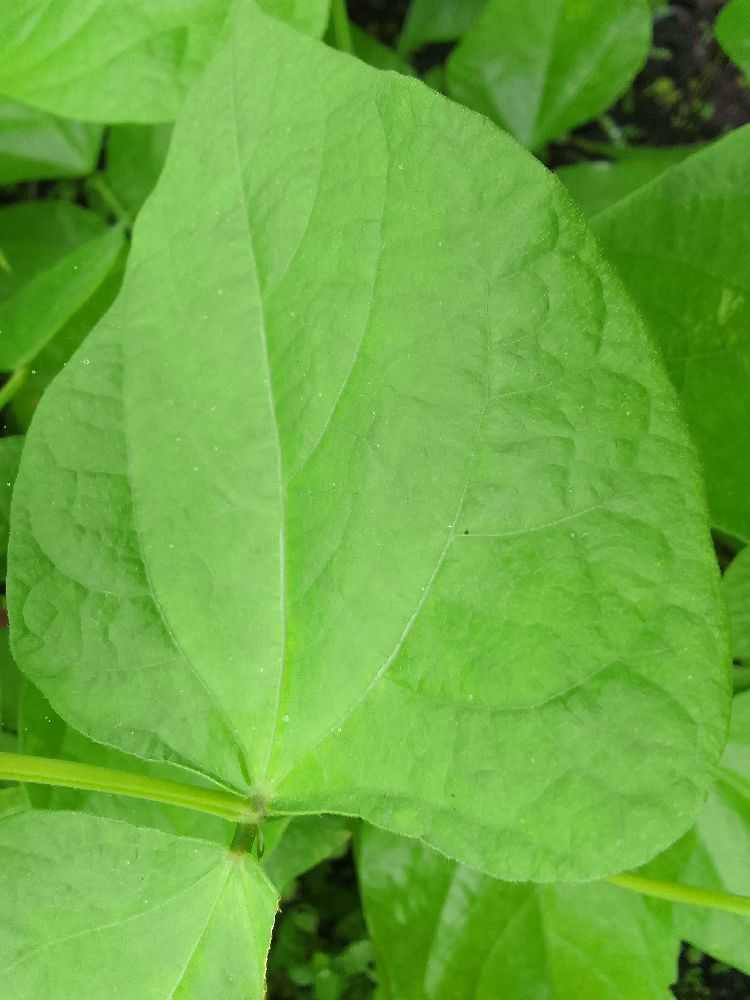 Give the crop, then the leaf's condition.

common bean, healthy
